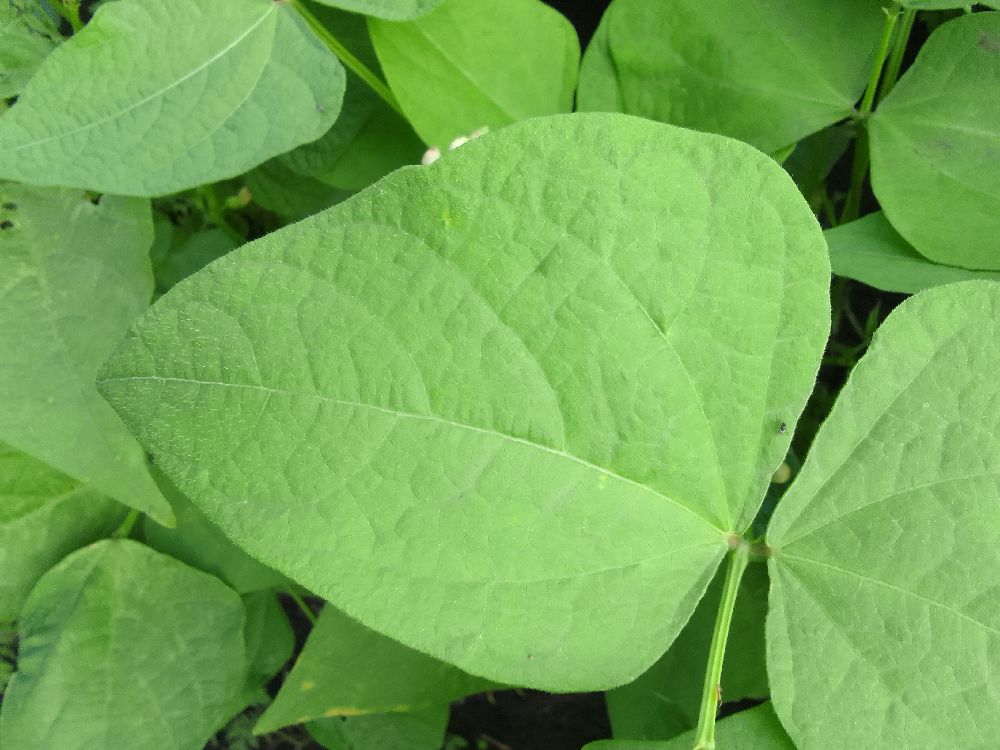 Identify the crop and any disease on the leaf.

common bean, healthy
